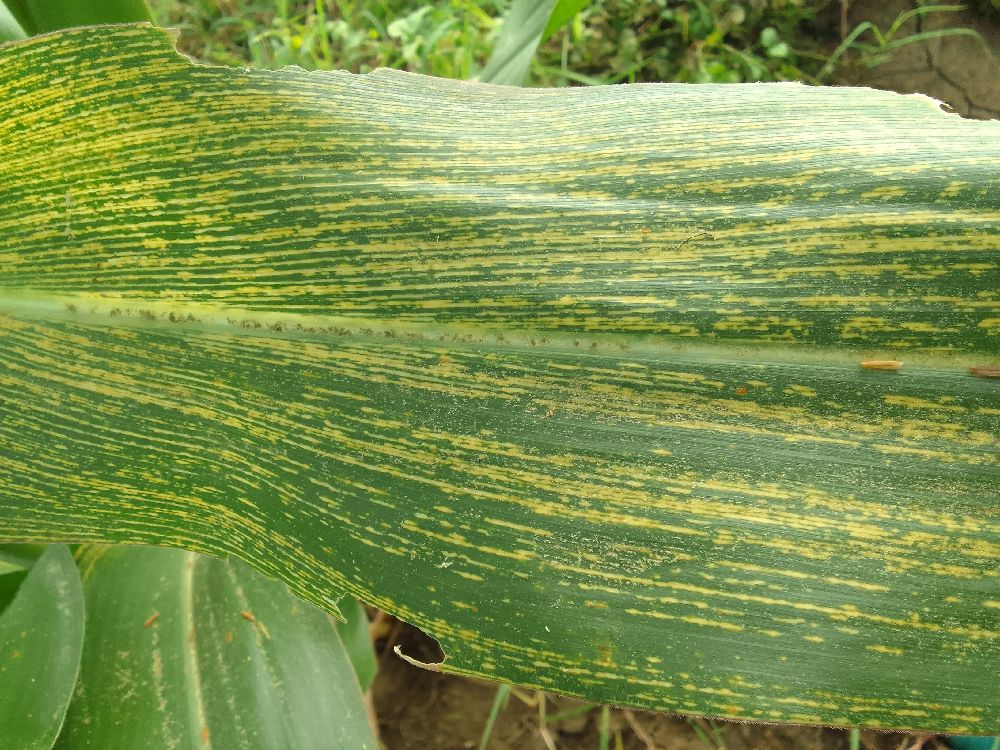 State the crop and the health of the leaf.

maize, maize streak virus
